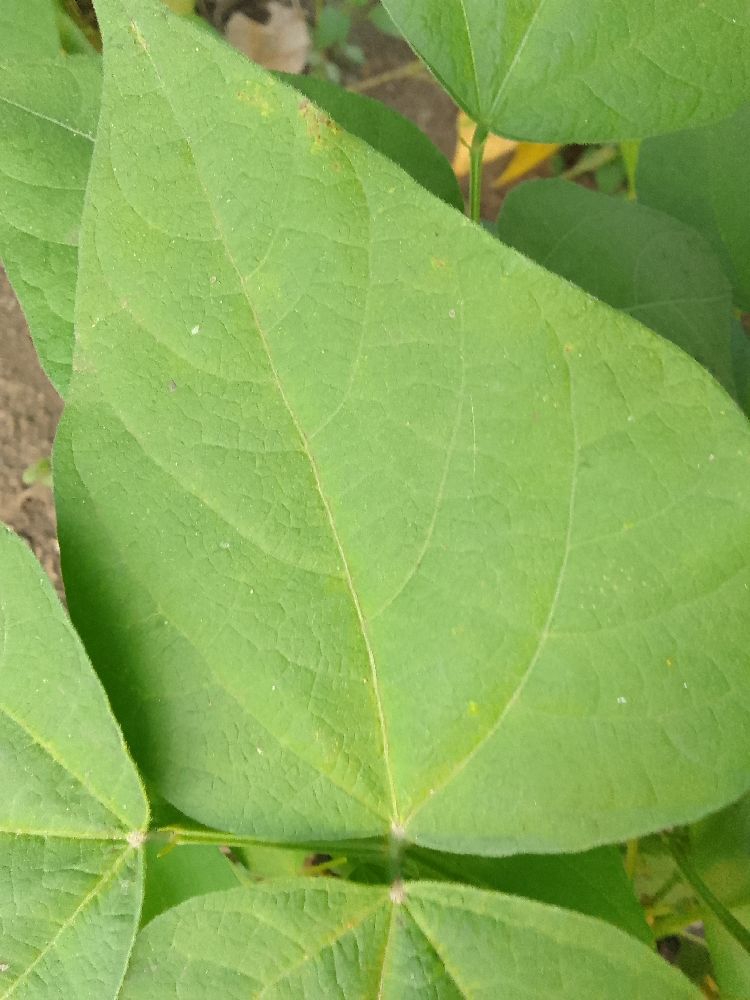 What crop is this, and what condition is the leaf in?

common bean, healthy
